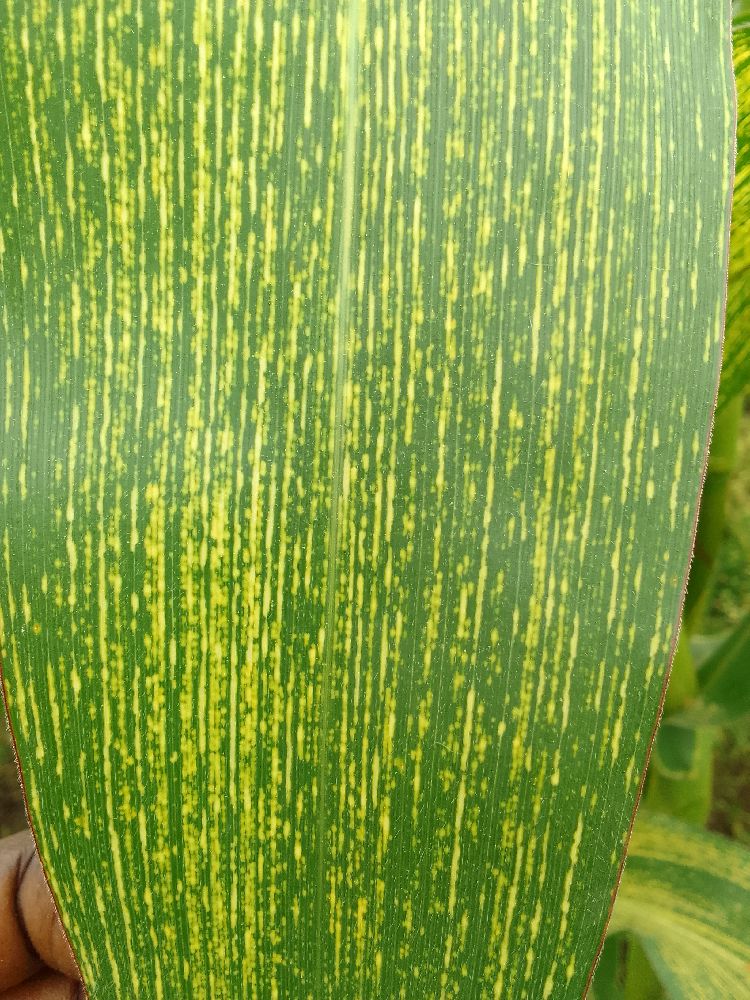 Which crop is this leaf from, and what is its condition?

maize, maize streak virus
